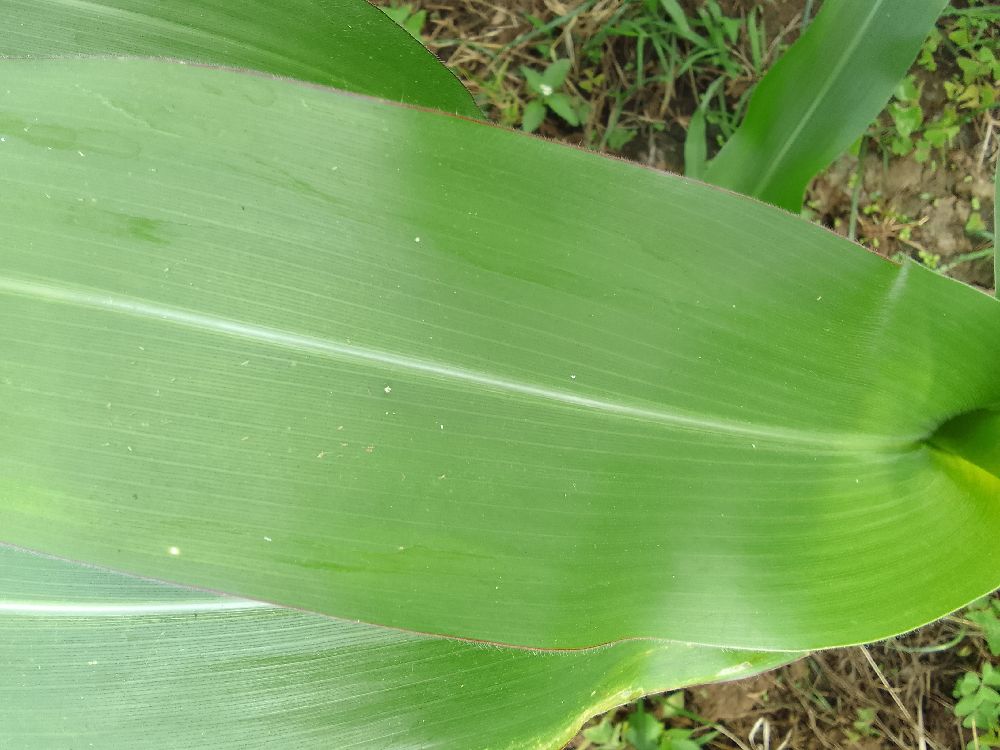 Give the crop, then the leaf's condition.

maize, healthy
